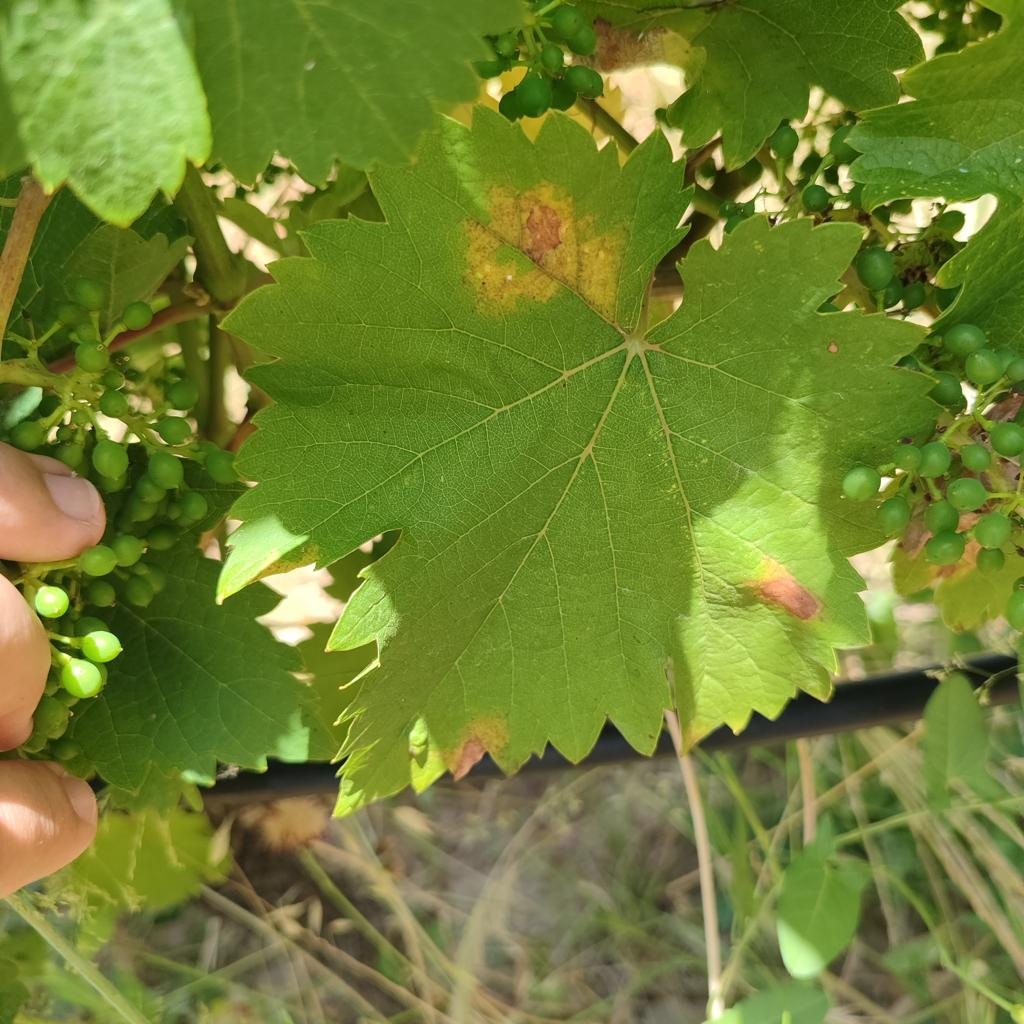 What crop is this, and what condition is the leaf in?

grapevine, downy mildew
